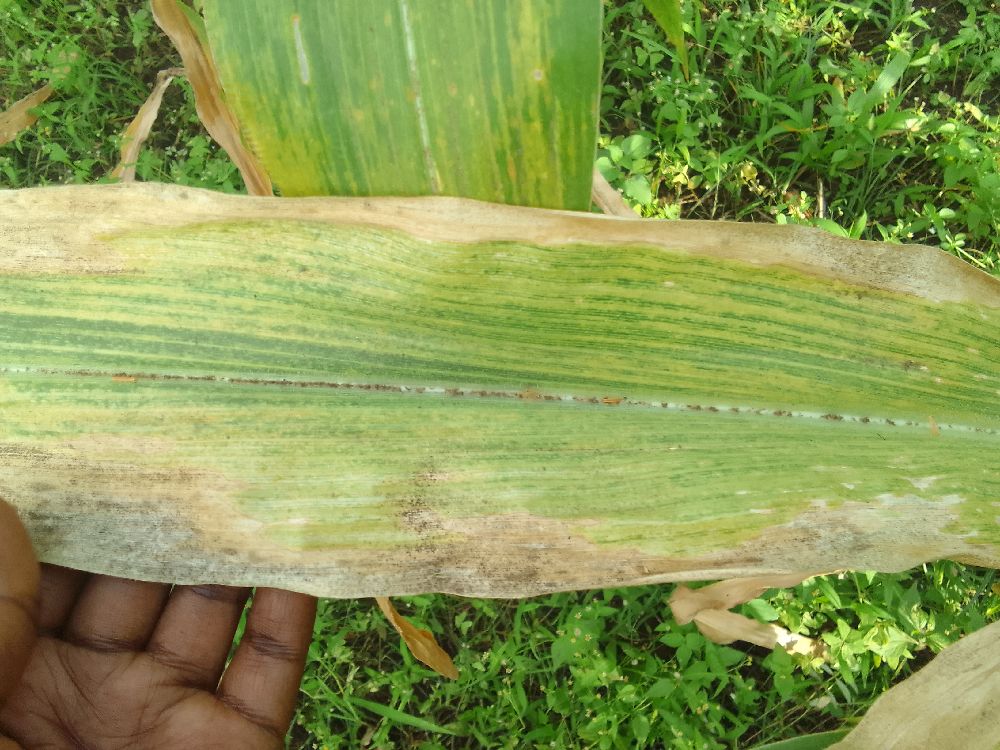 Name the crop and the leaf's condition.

maize, maize lethal necrosis
